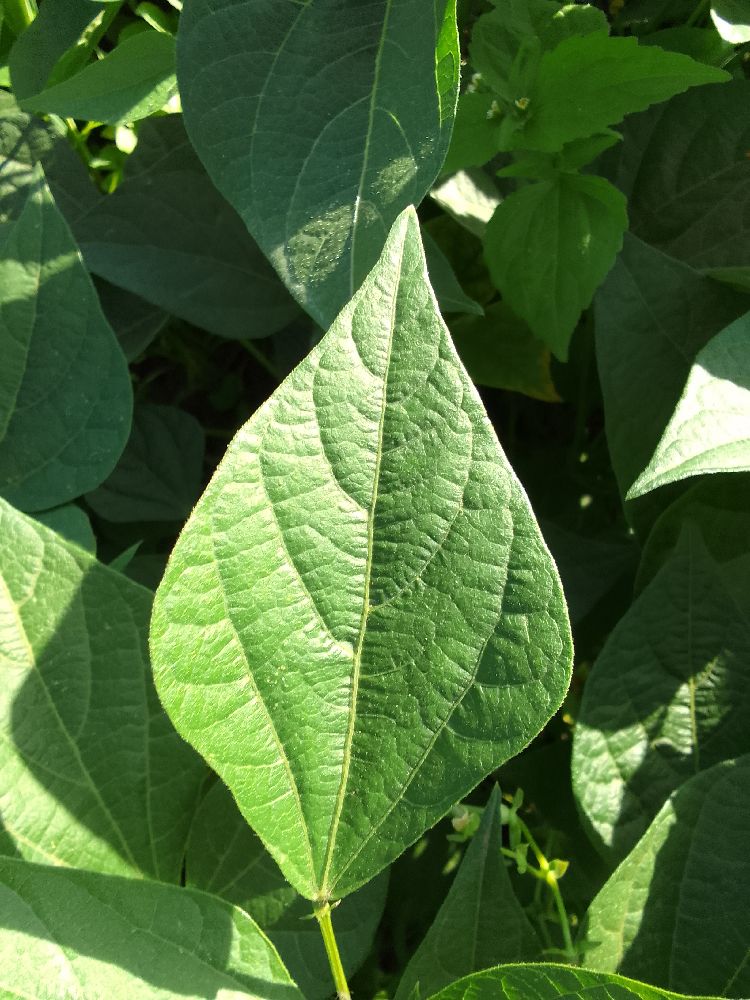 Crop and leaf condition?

common bean, healthy
